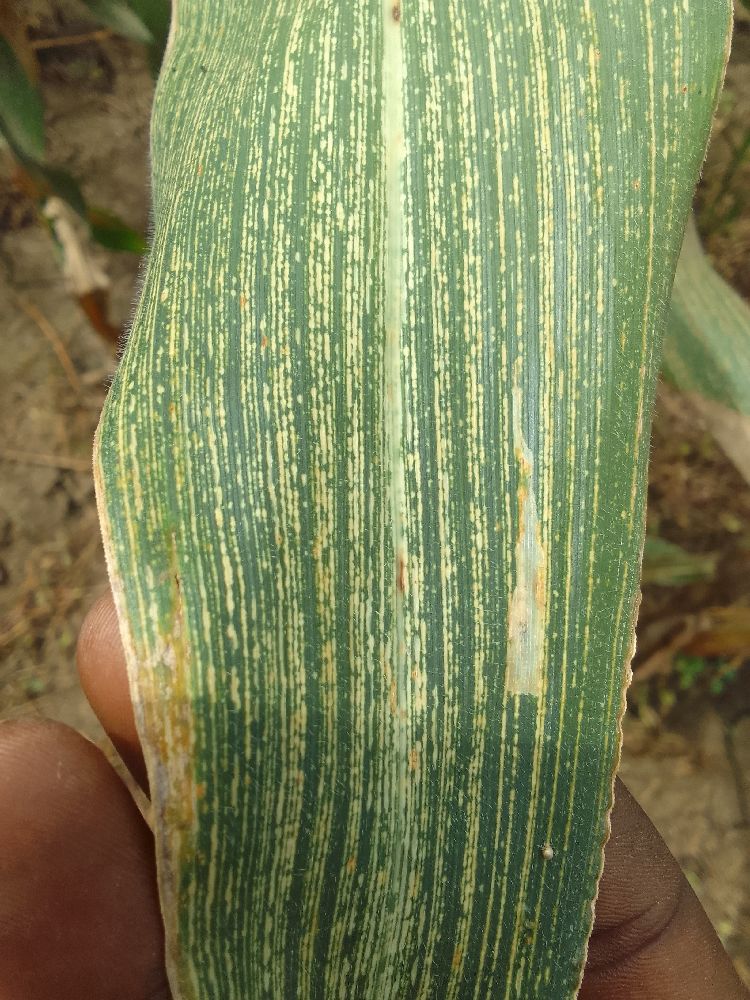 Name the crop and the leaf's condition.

maize, maize streak virus
